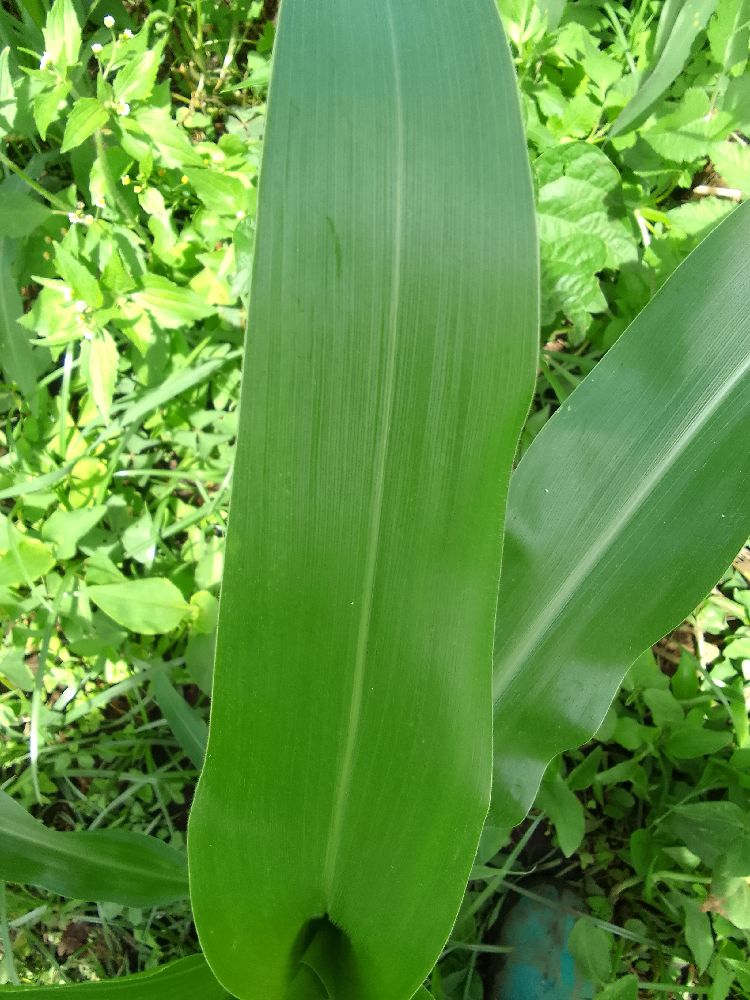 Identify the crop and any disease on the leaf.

maize, healthy
